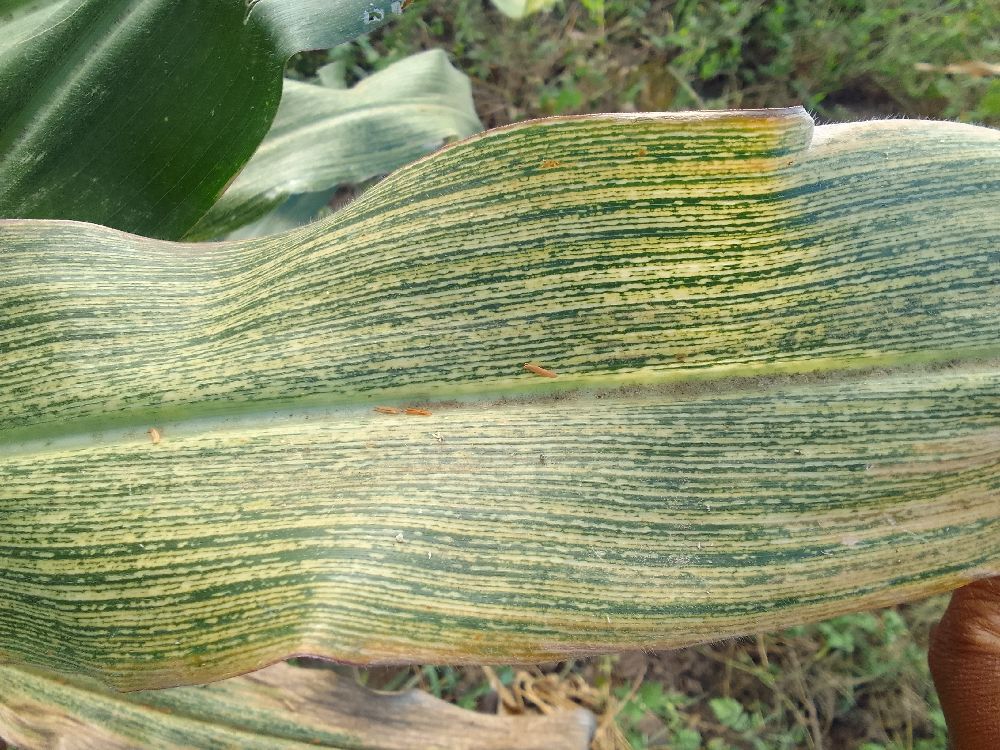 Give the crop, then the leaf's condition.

maize, maize streak virus
